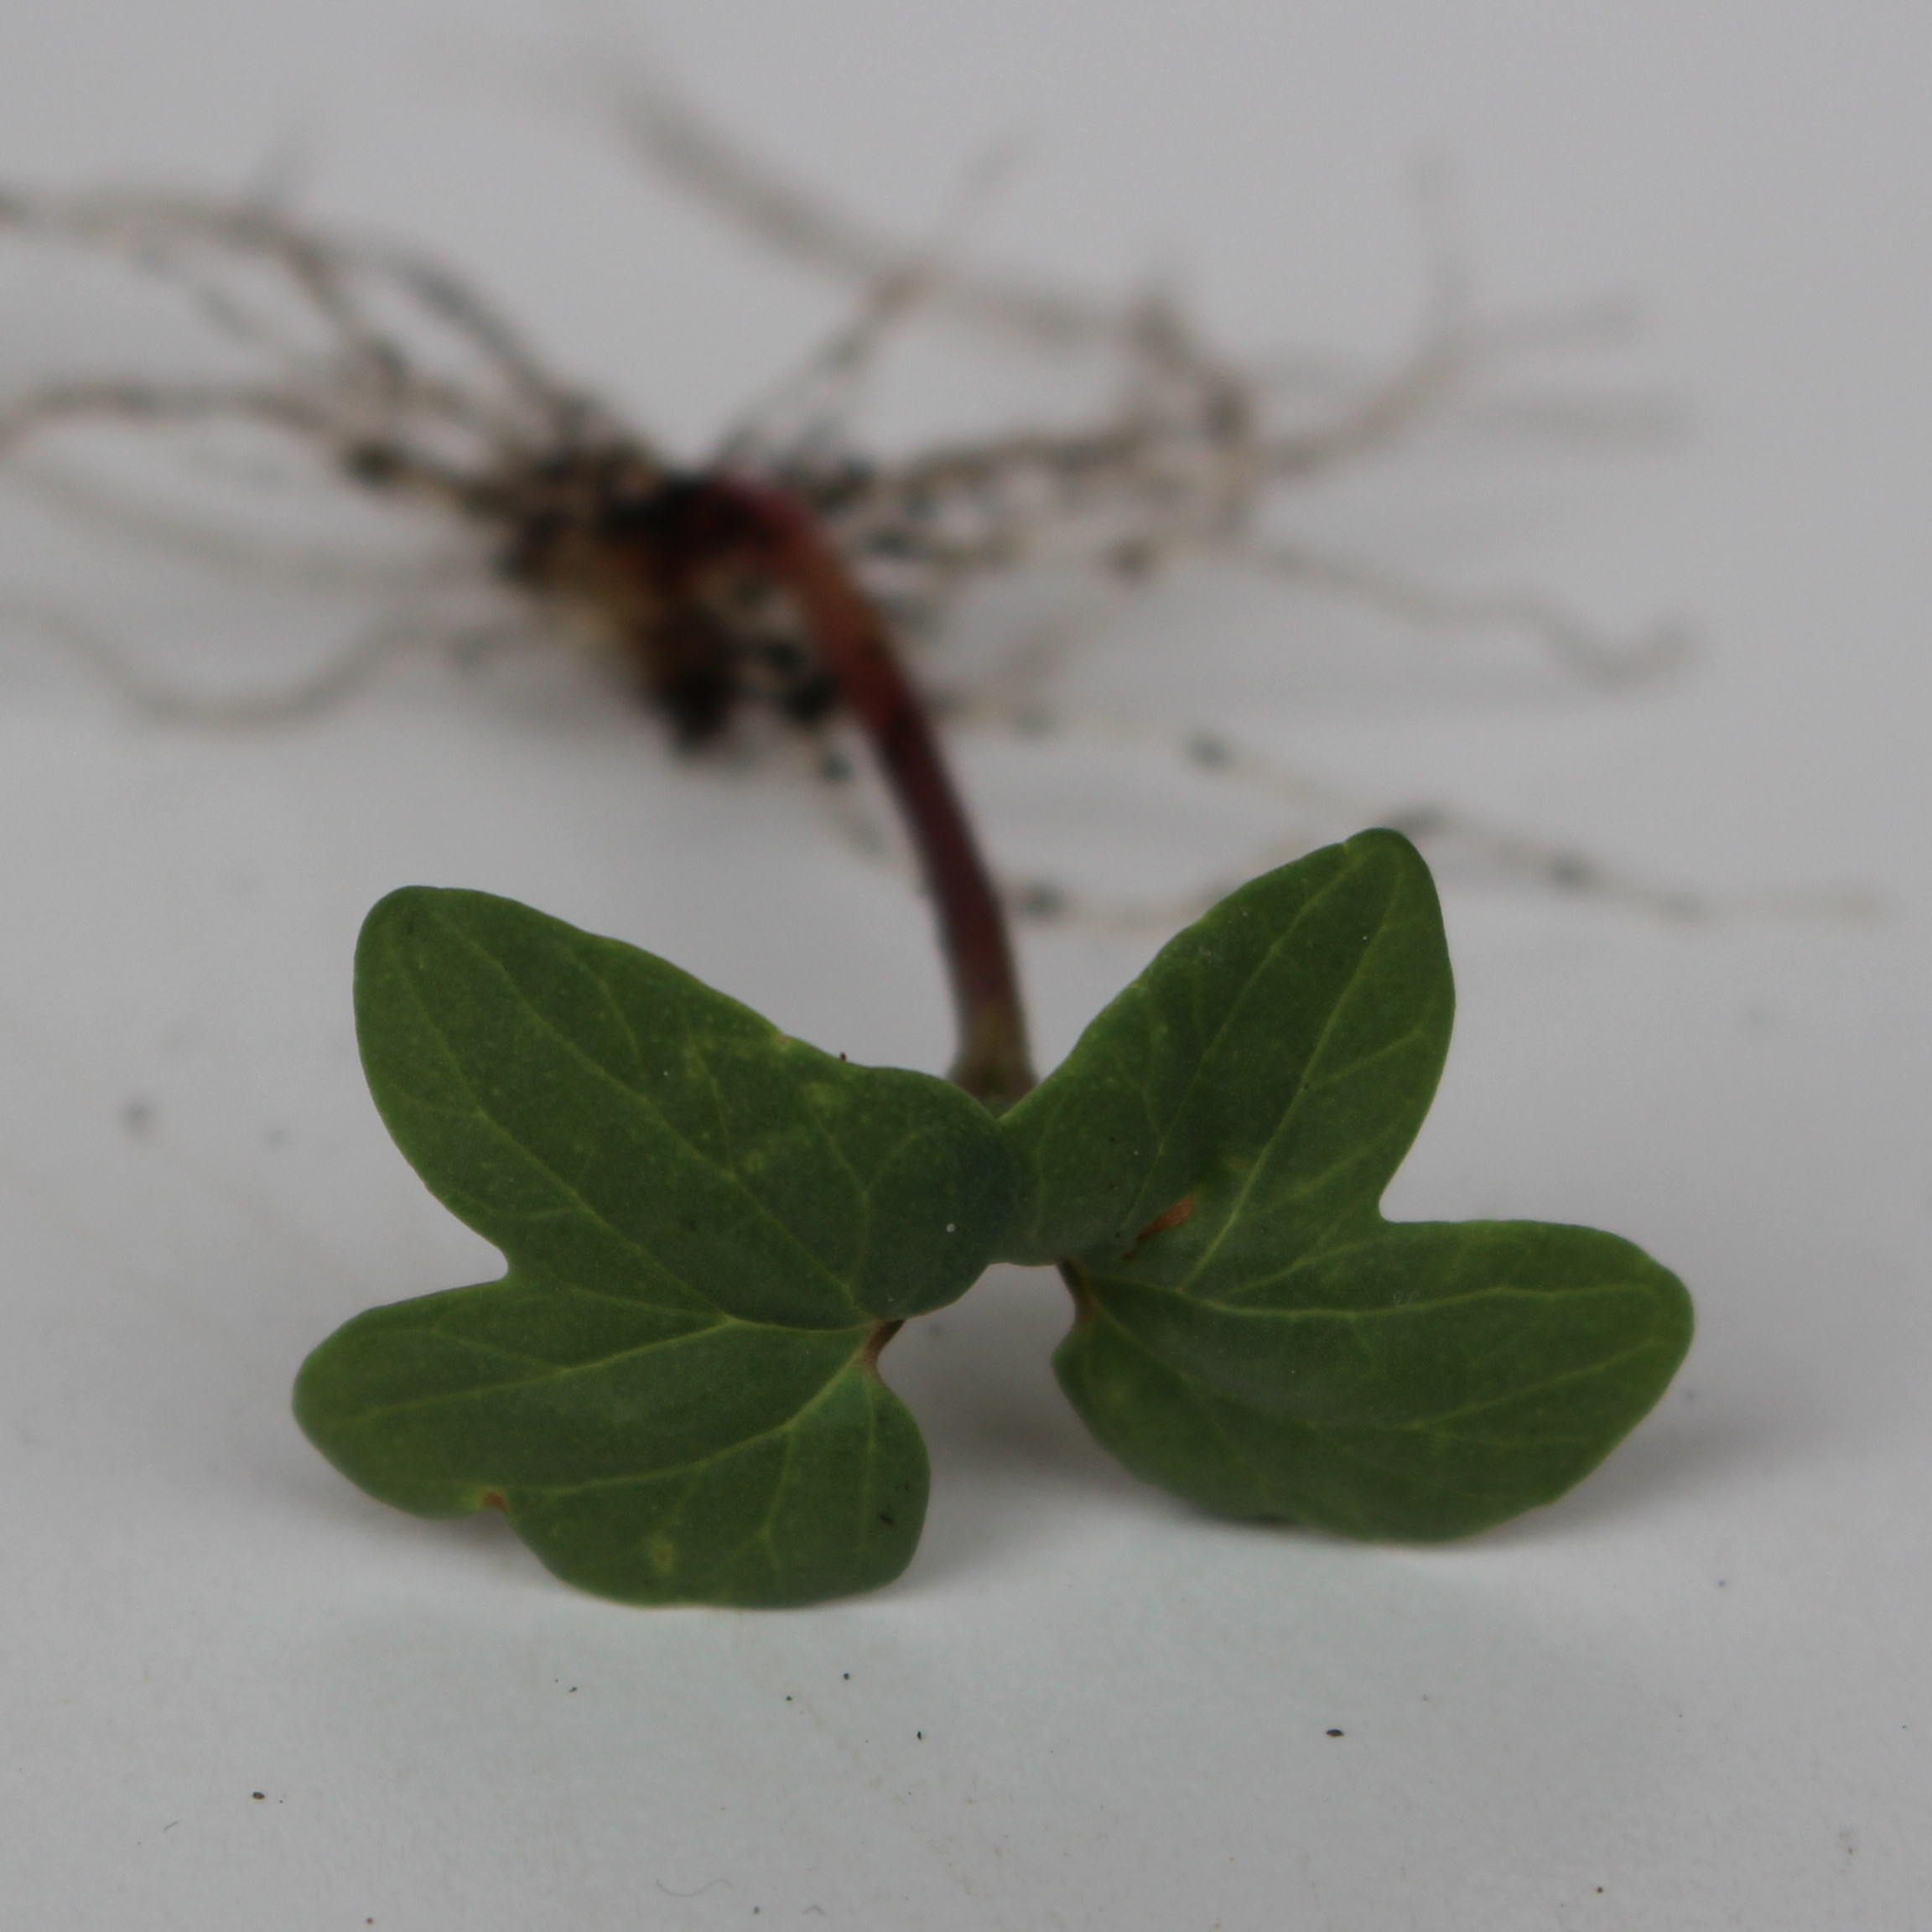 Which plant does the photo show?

Convolvulus arvensis
